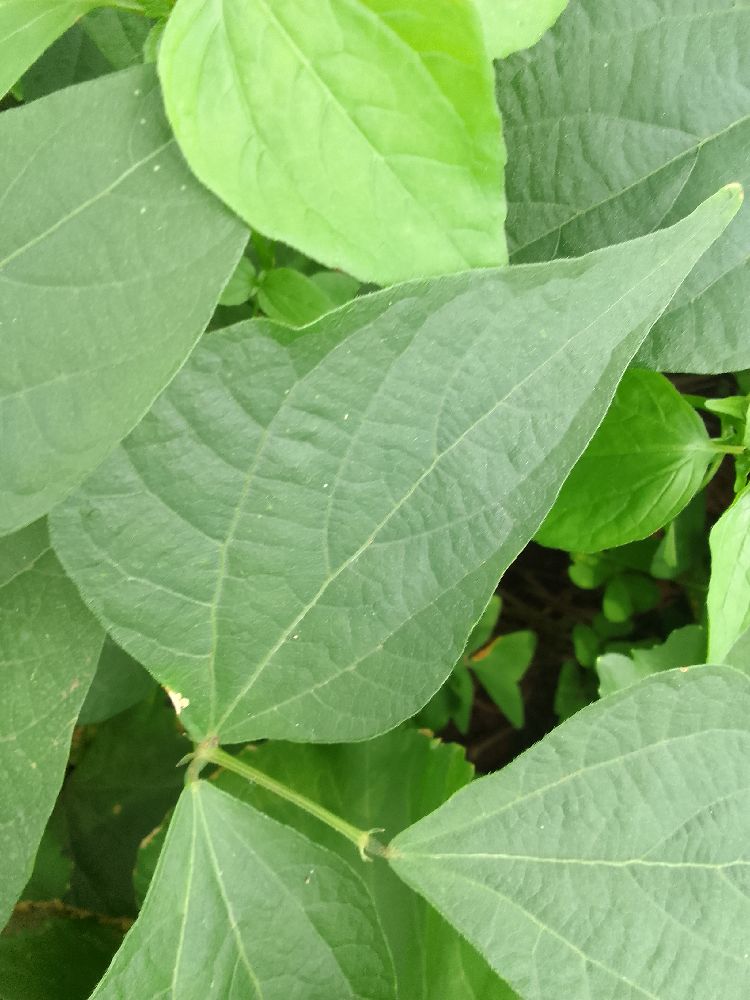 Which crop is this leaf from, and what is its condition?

common bean, healthy
